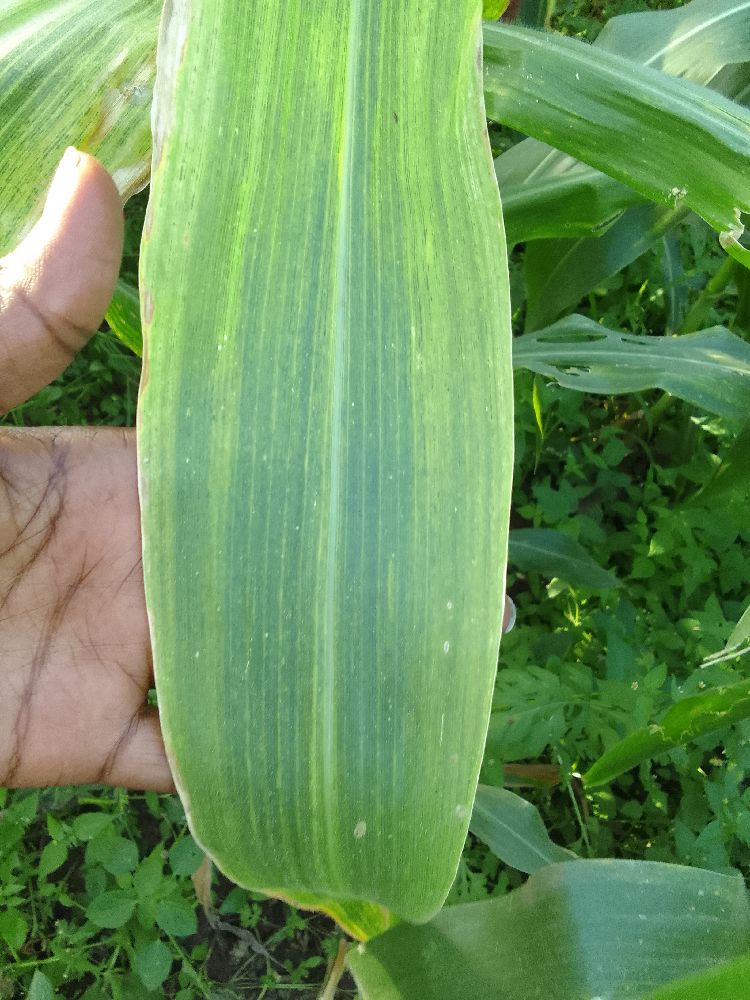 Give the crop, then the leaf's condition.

maize, maize lethal necrosis
